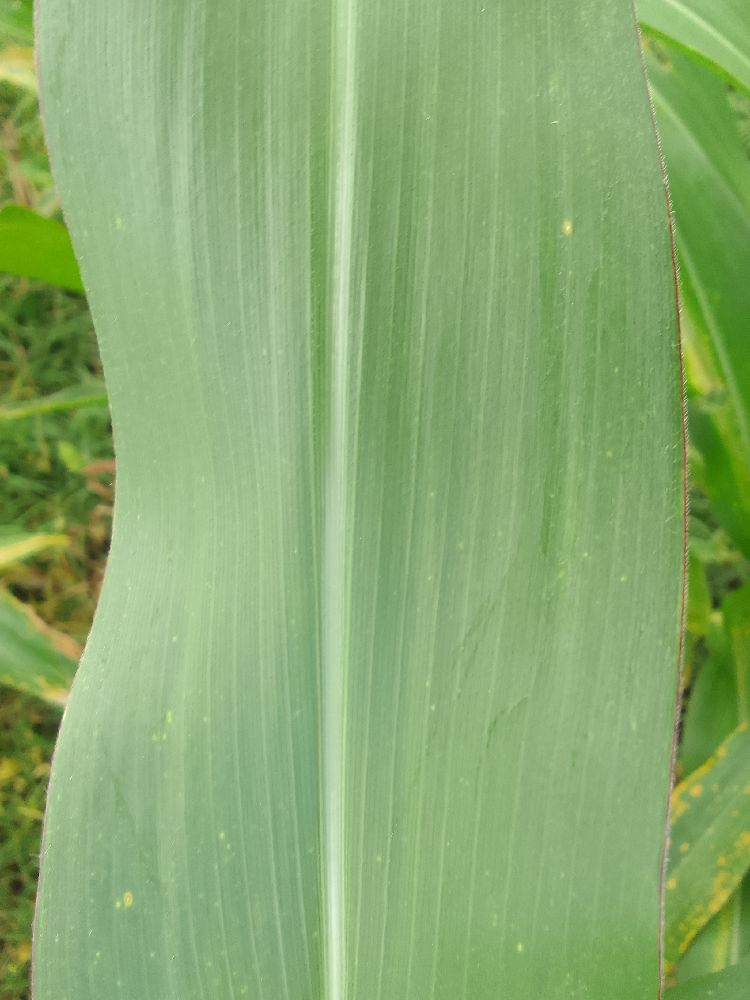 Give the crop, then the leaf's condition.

maize, healthy
